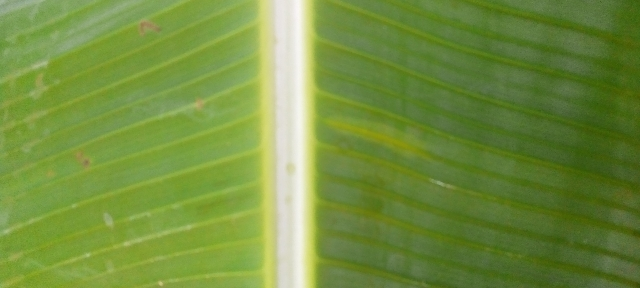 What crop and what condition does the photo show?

banana, healthy
